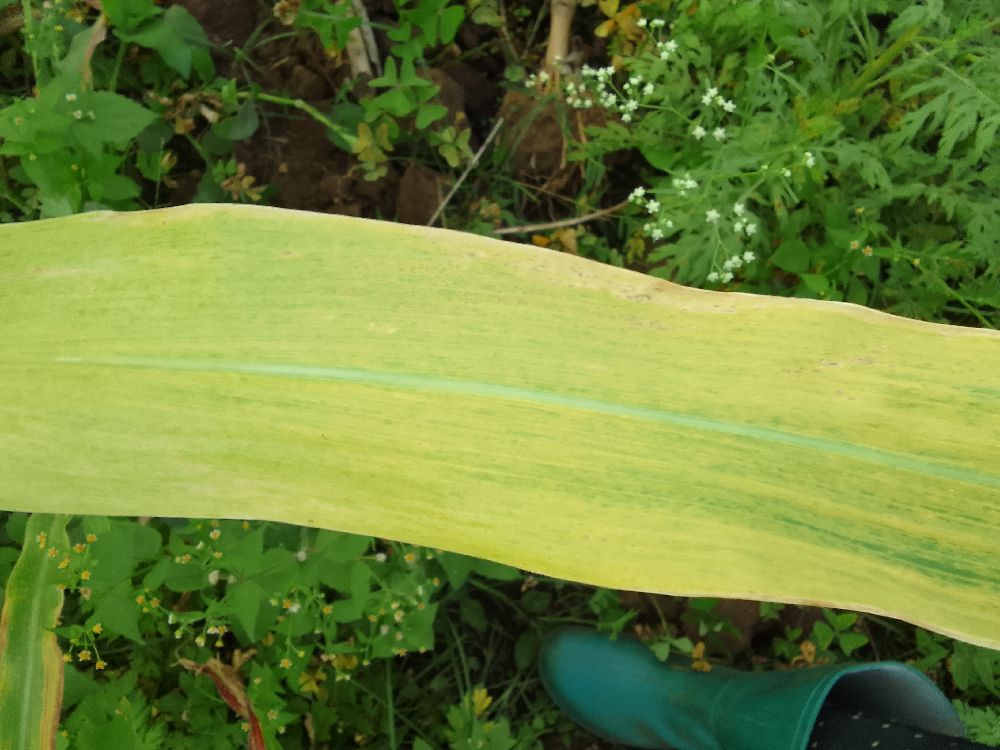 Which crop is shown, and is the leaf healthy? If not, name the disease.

maize, maize lethal necrosis
